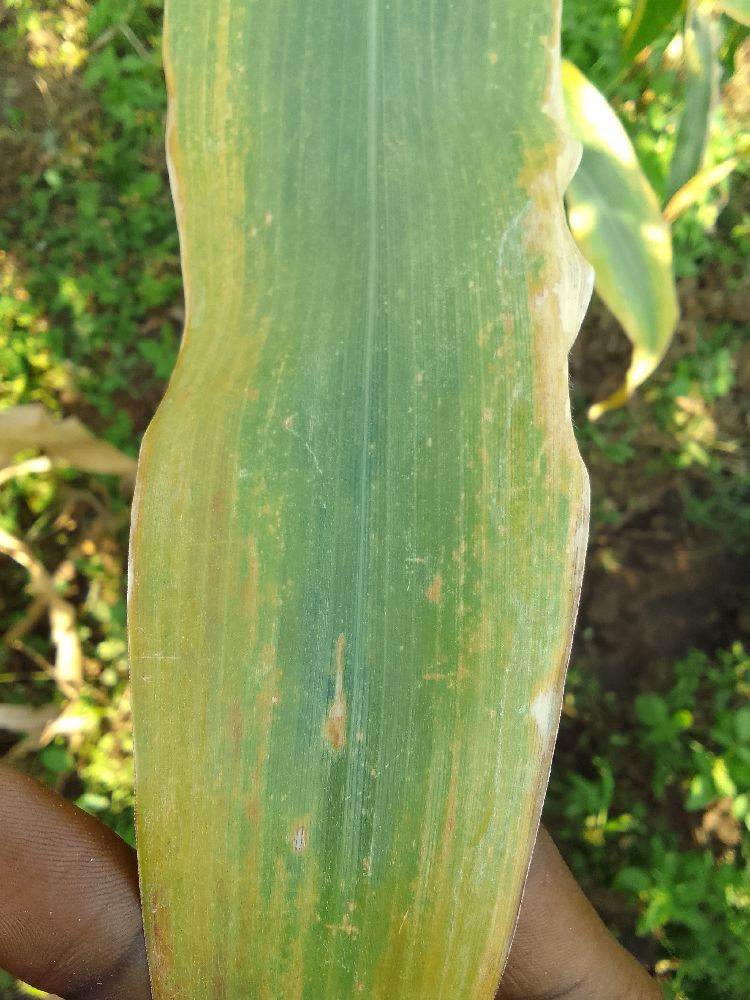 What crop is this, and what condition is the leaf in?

maize, maize lethal necrosis
